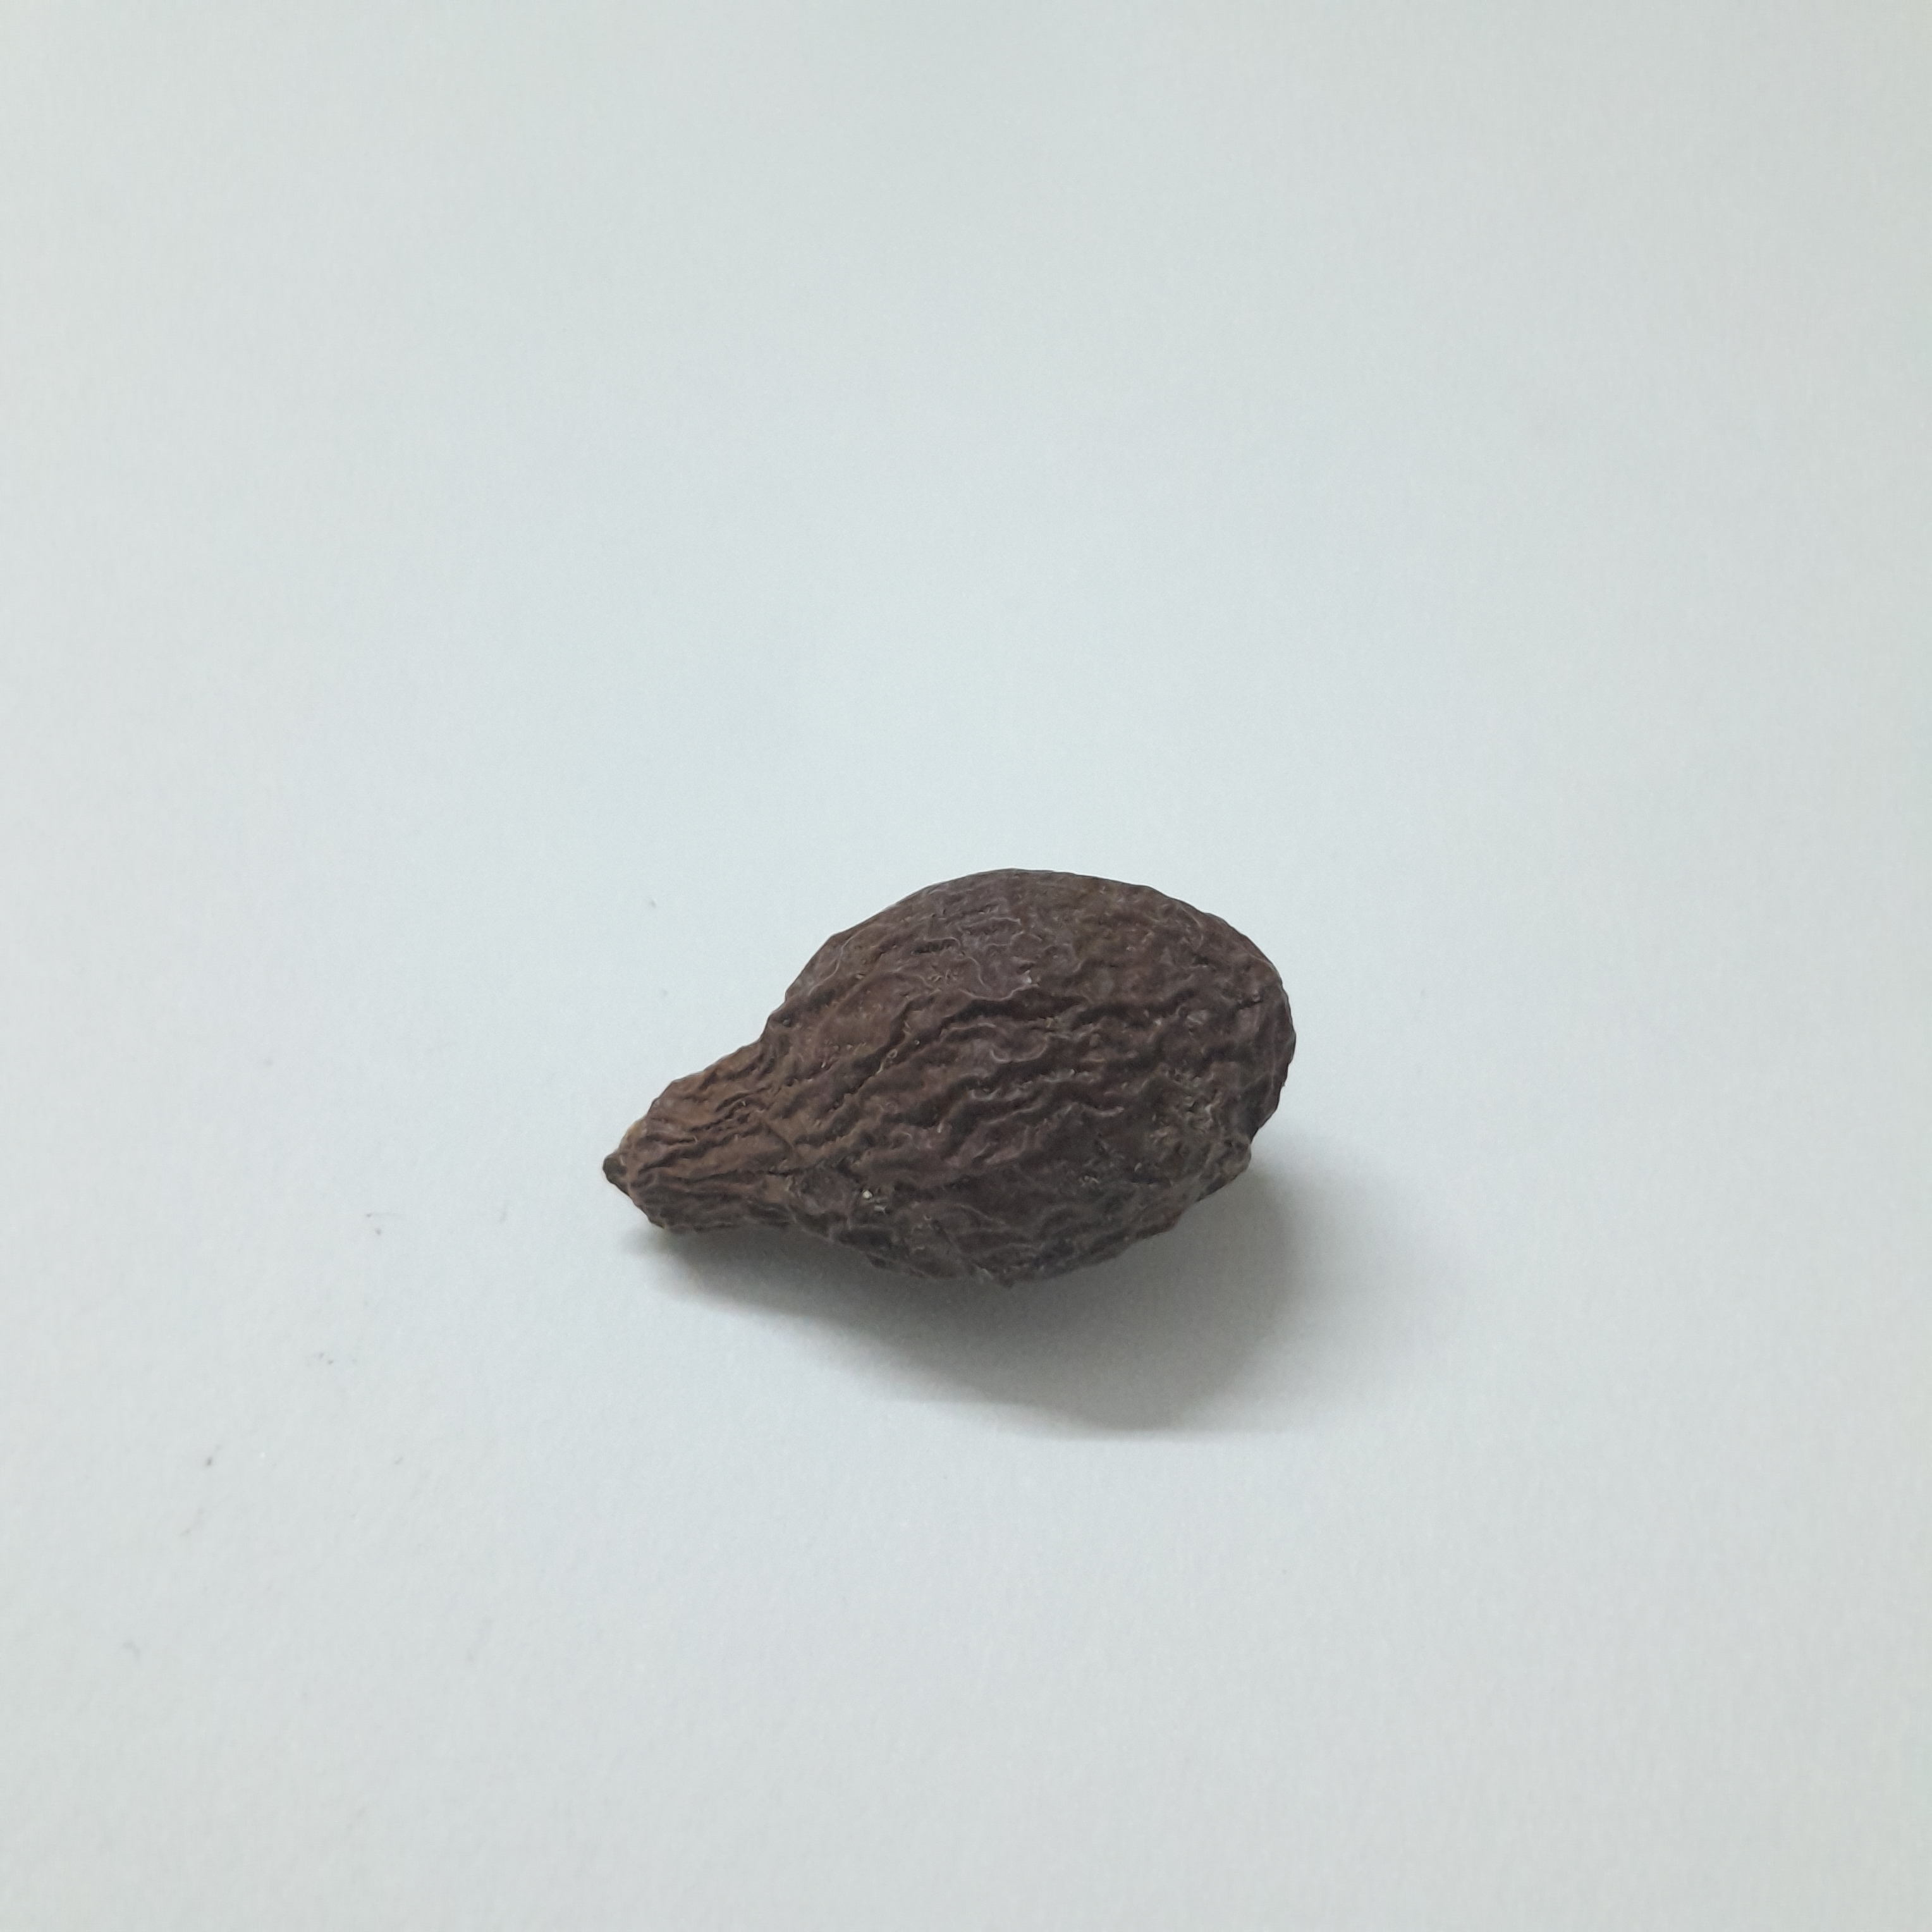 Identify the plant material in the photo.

niranjanphal
